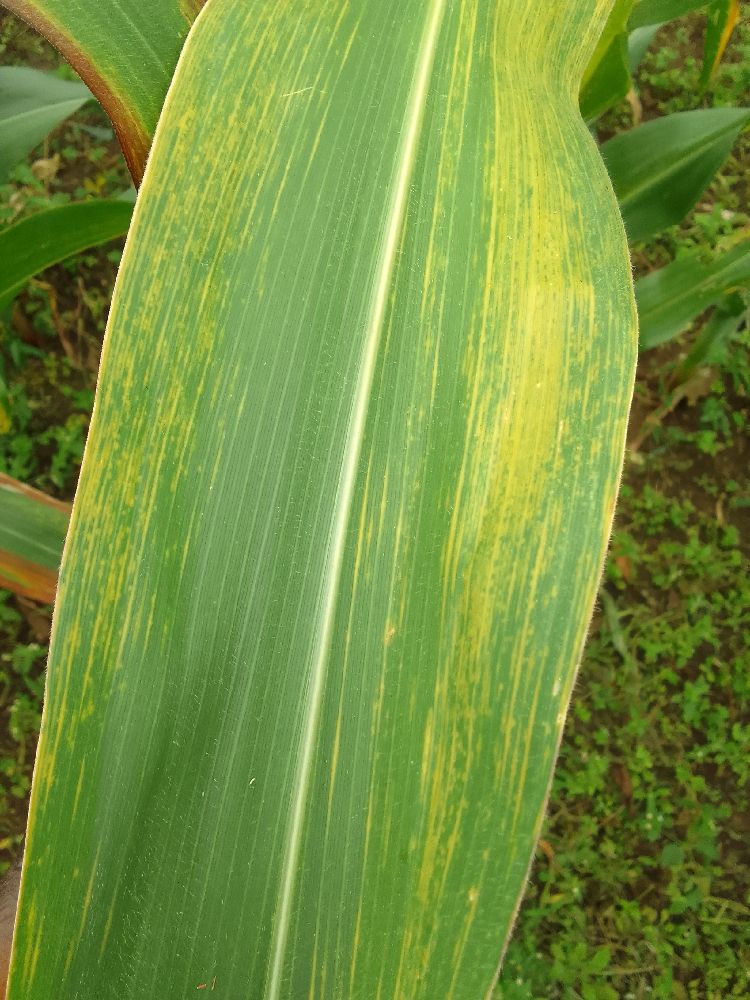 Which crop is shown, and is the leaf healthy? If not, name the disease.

maize, maize lethal necrosis
